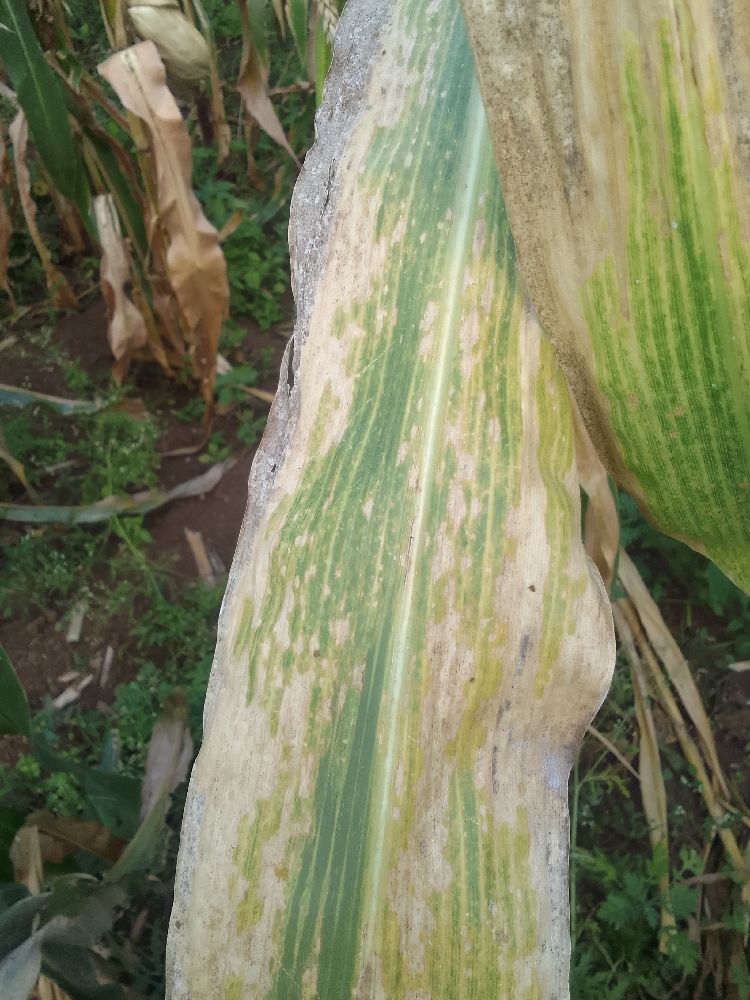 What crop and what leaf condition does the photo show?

maize, maize lethal necrosis
